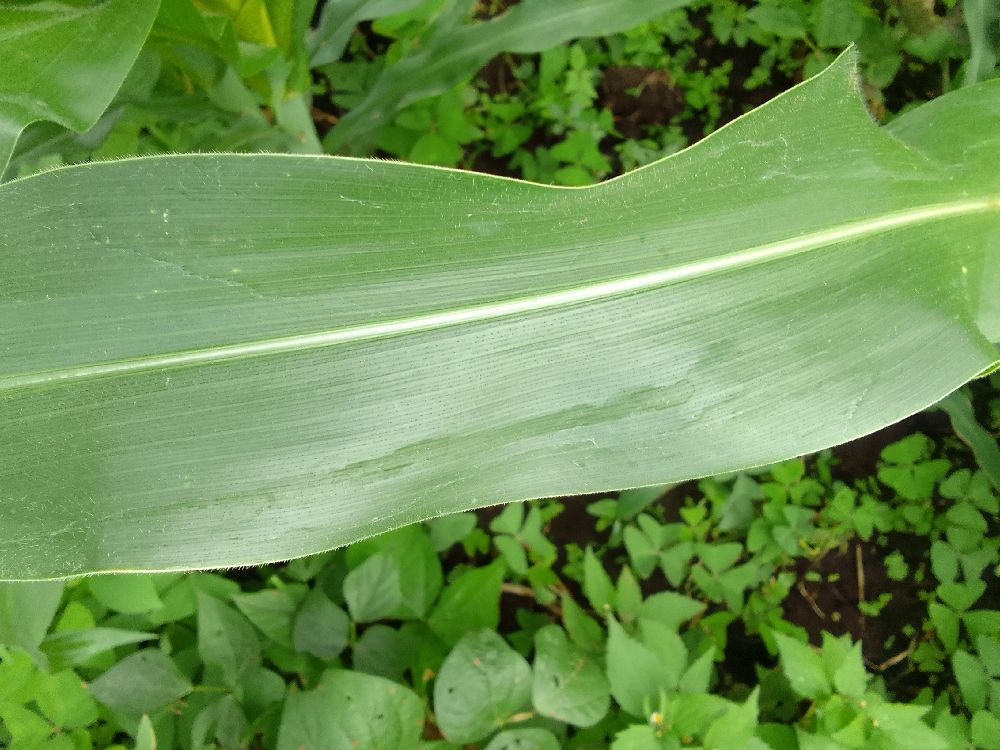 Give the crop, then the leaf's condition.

maize, healthy
